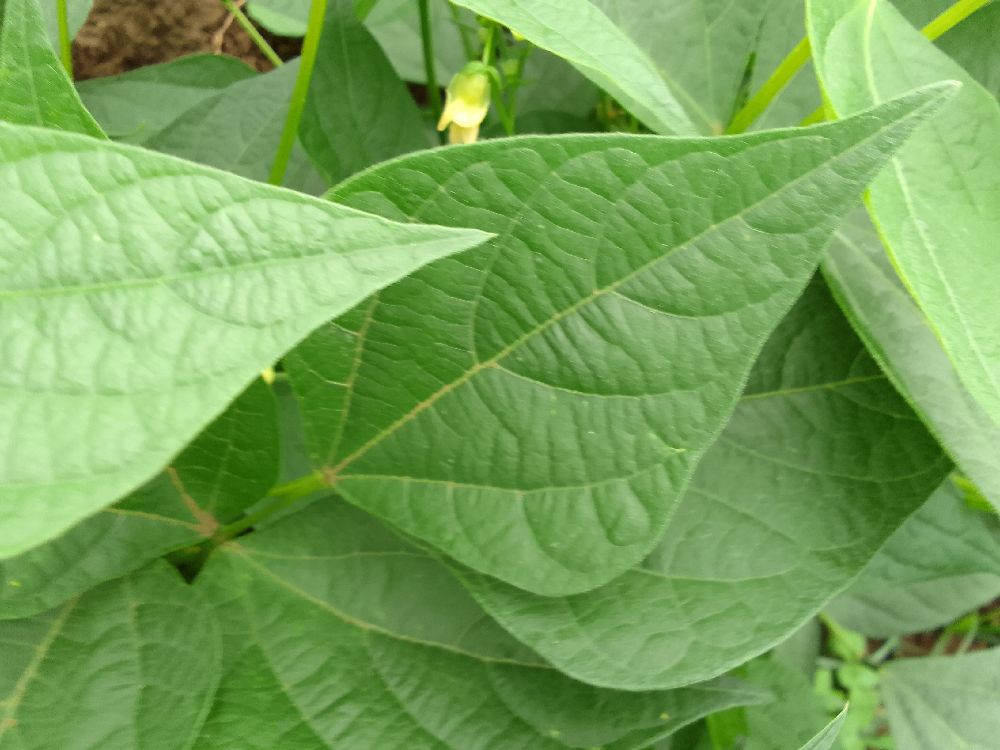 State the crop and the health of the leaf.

common bean, healthy
